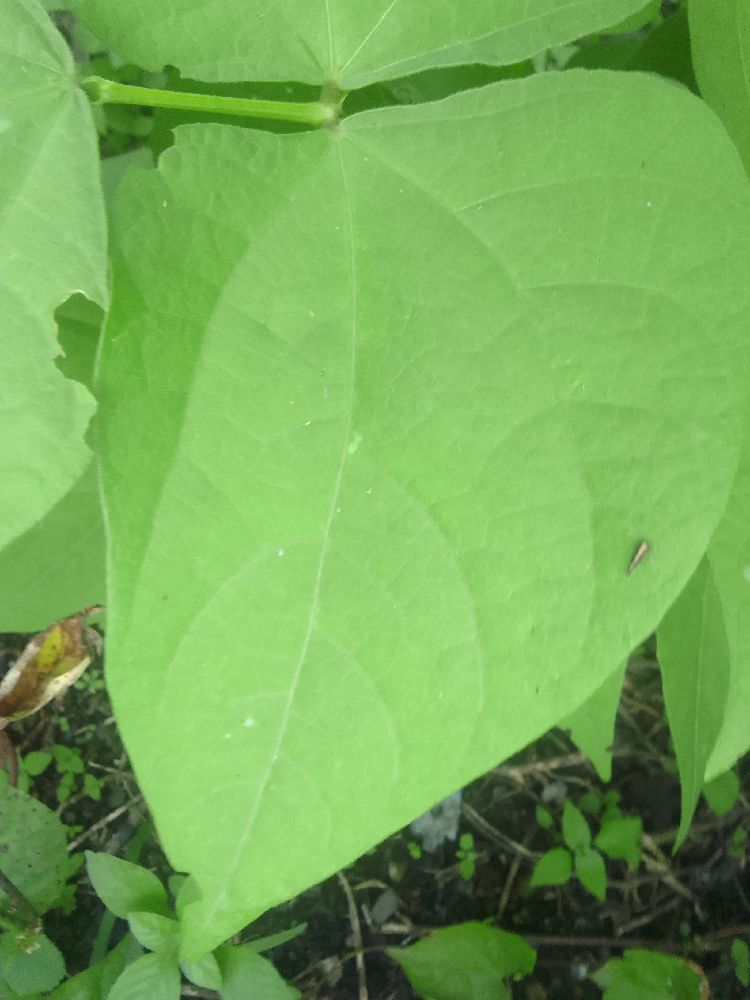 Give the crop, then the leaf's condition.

common bean, healthy
